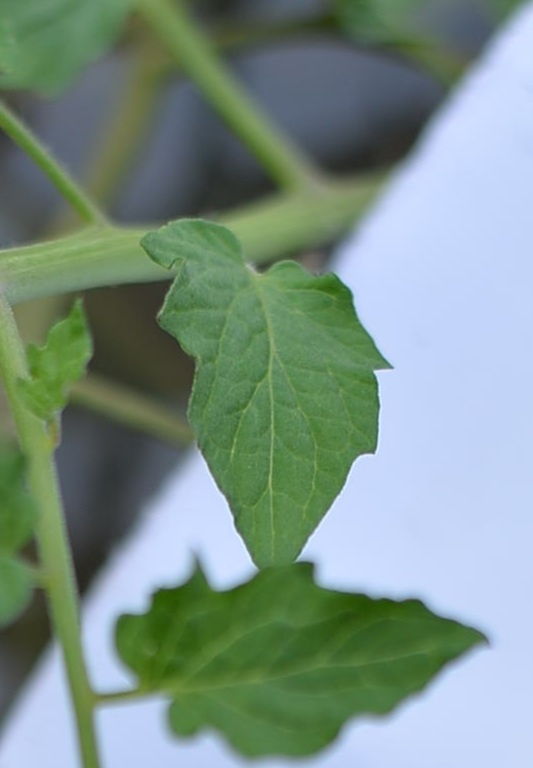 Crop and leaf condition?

tomato, healthy
